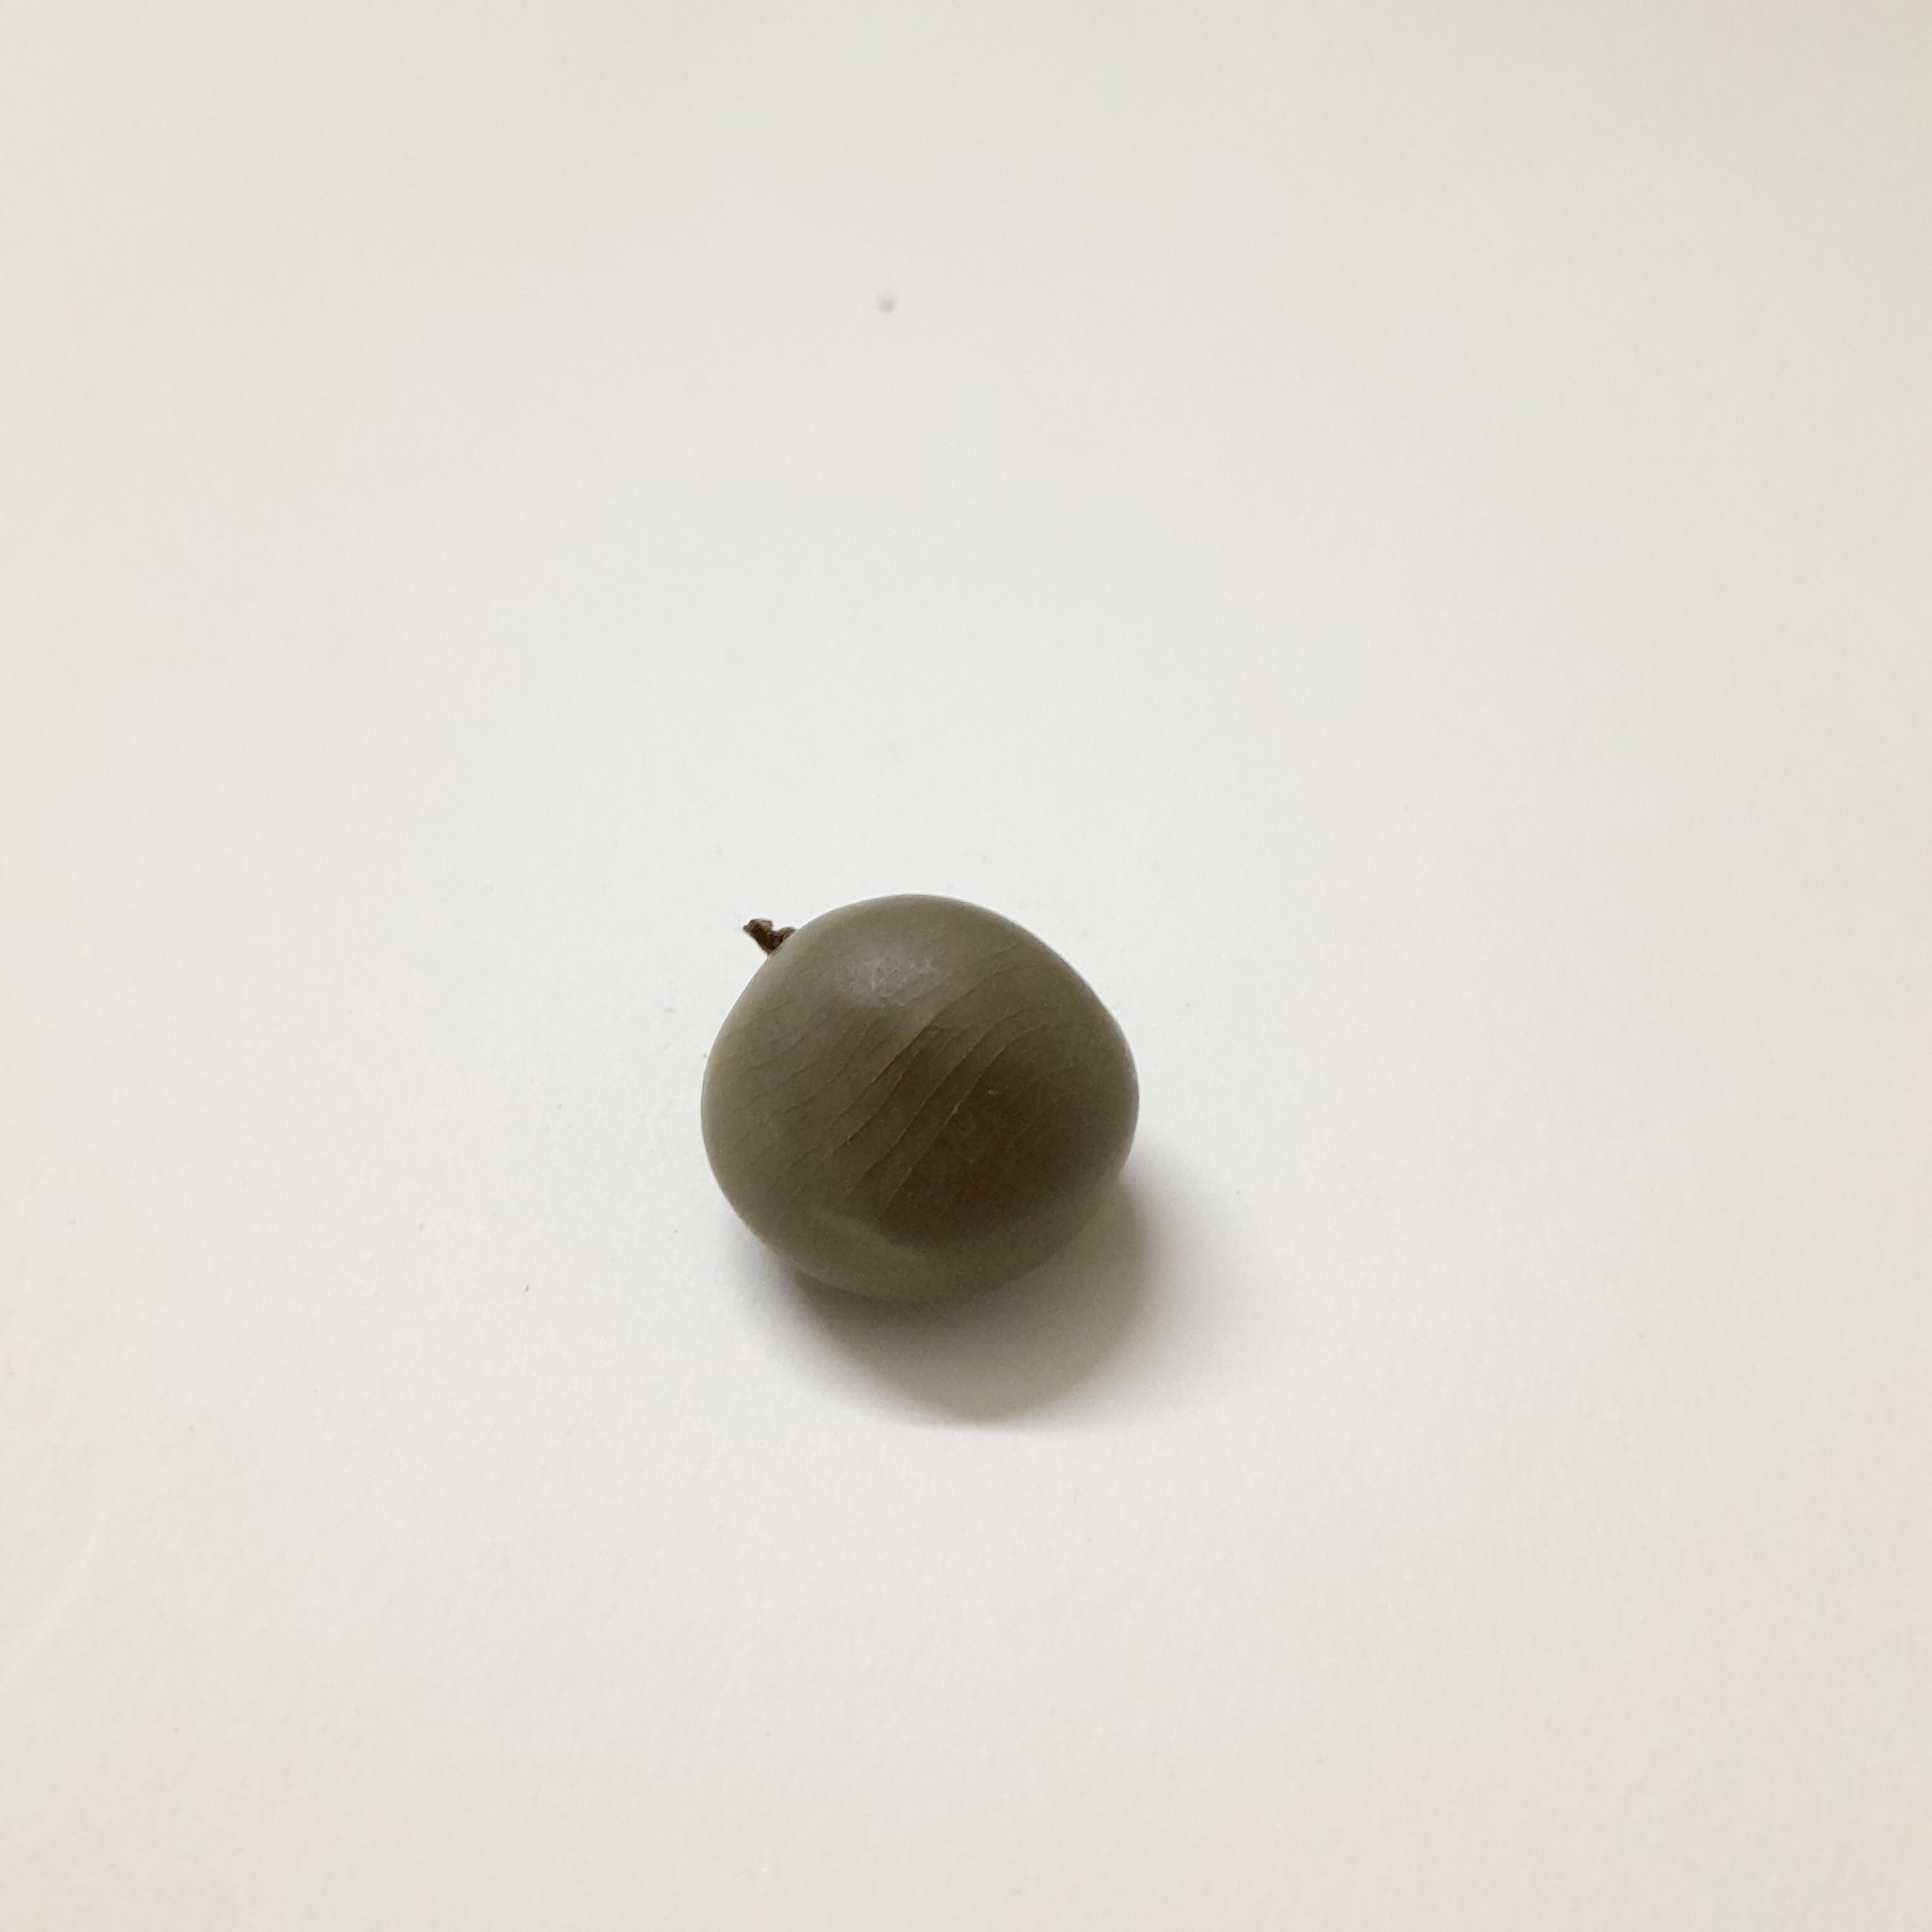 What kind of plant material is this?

sagargota
